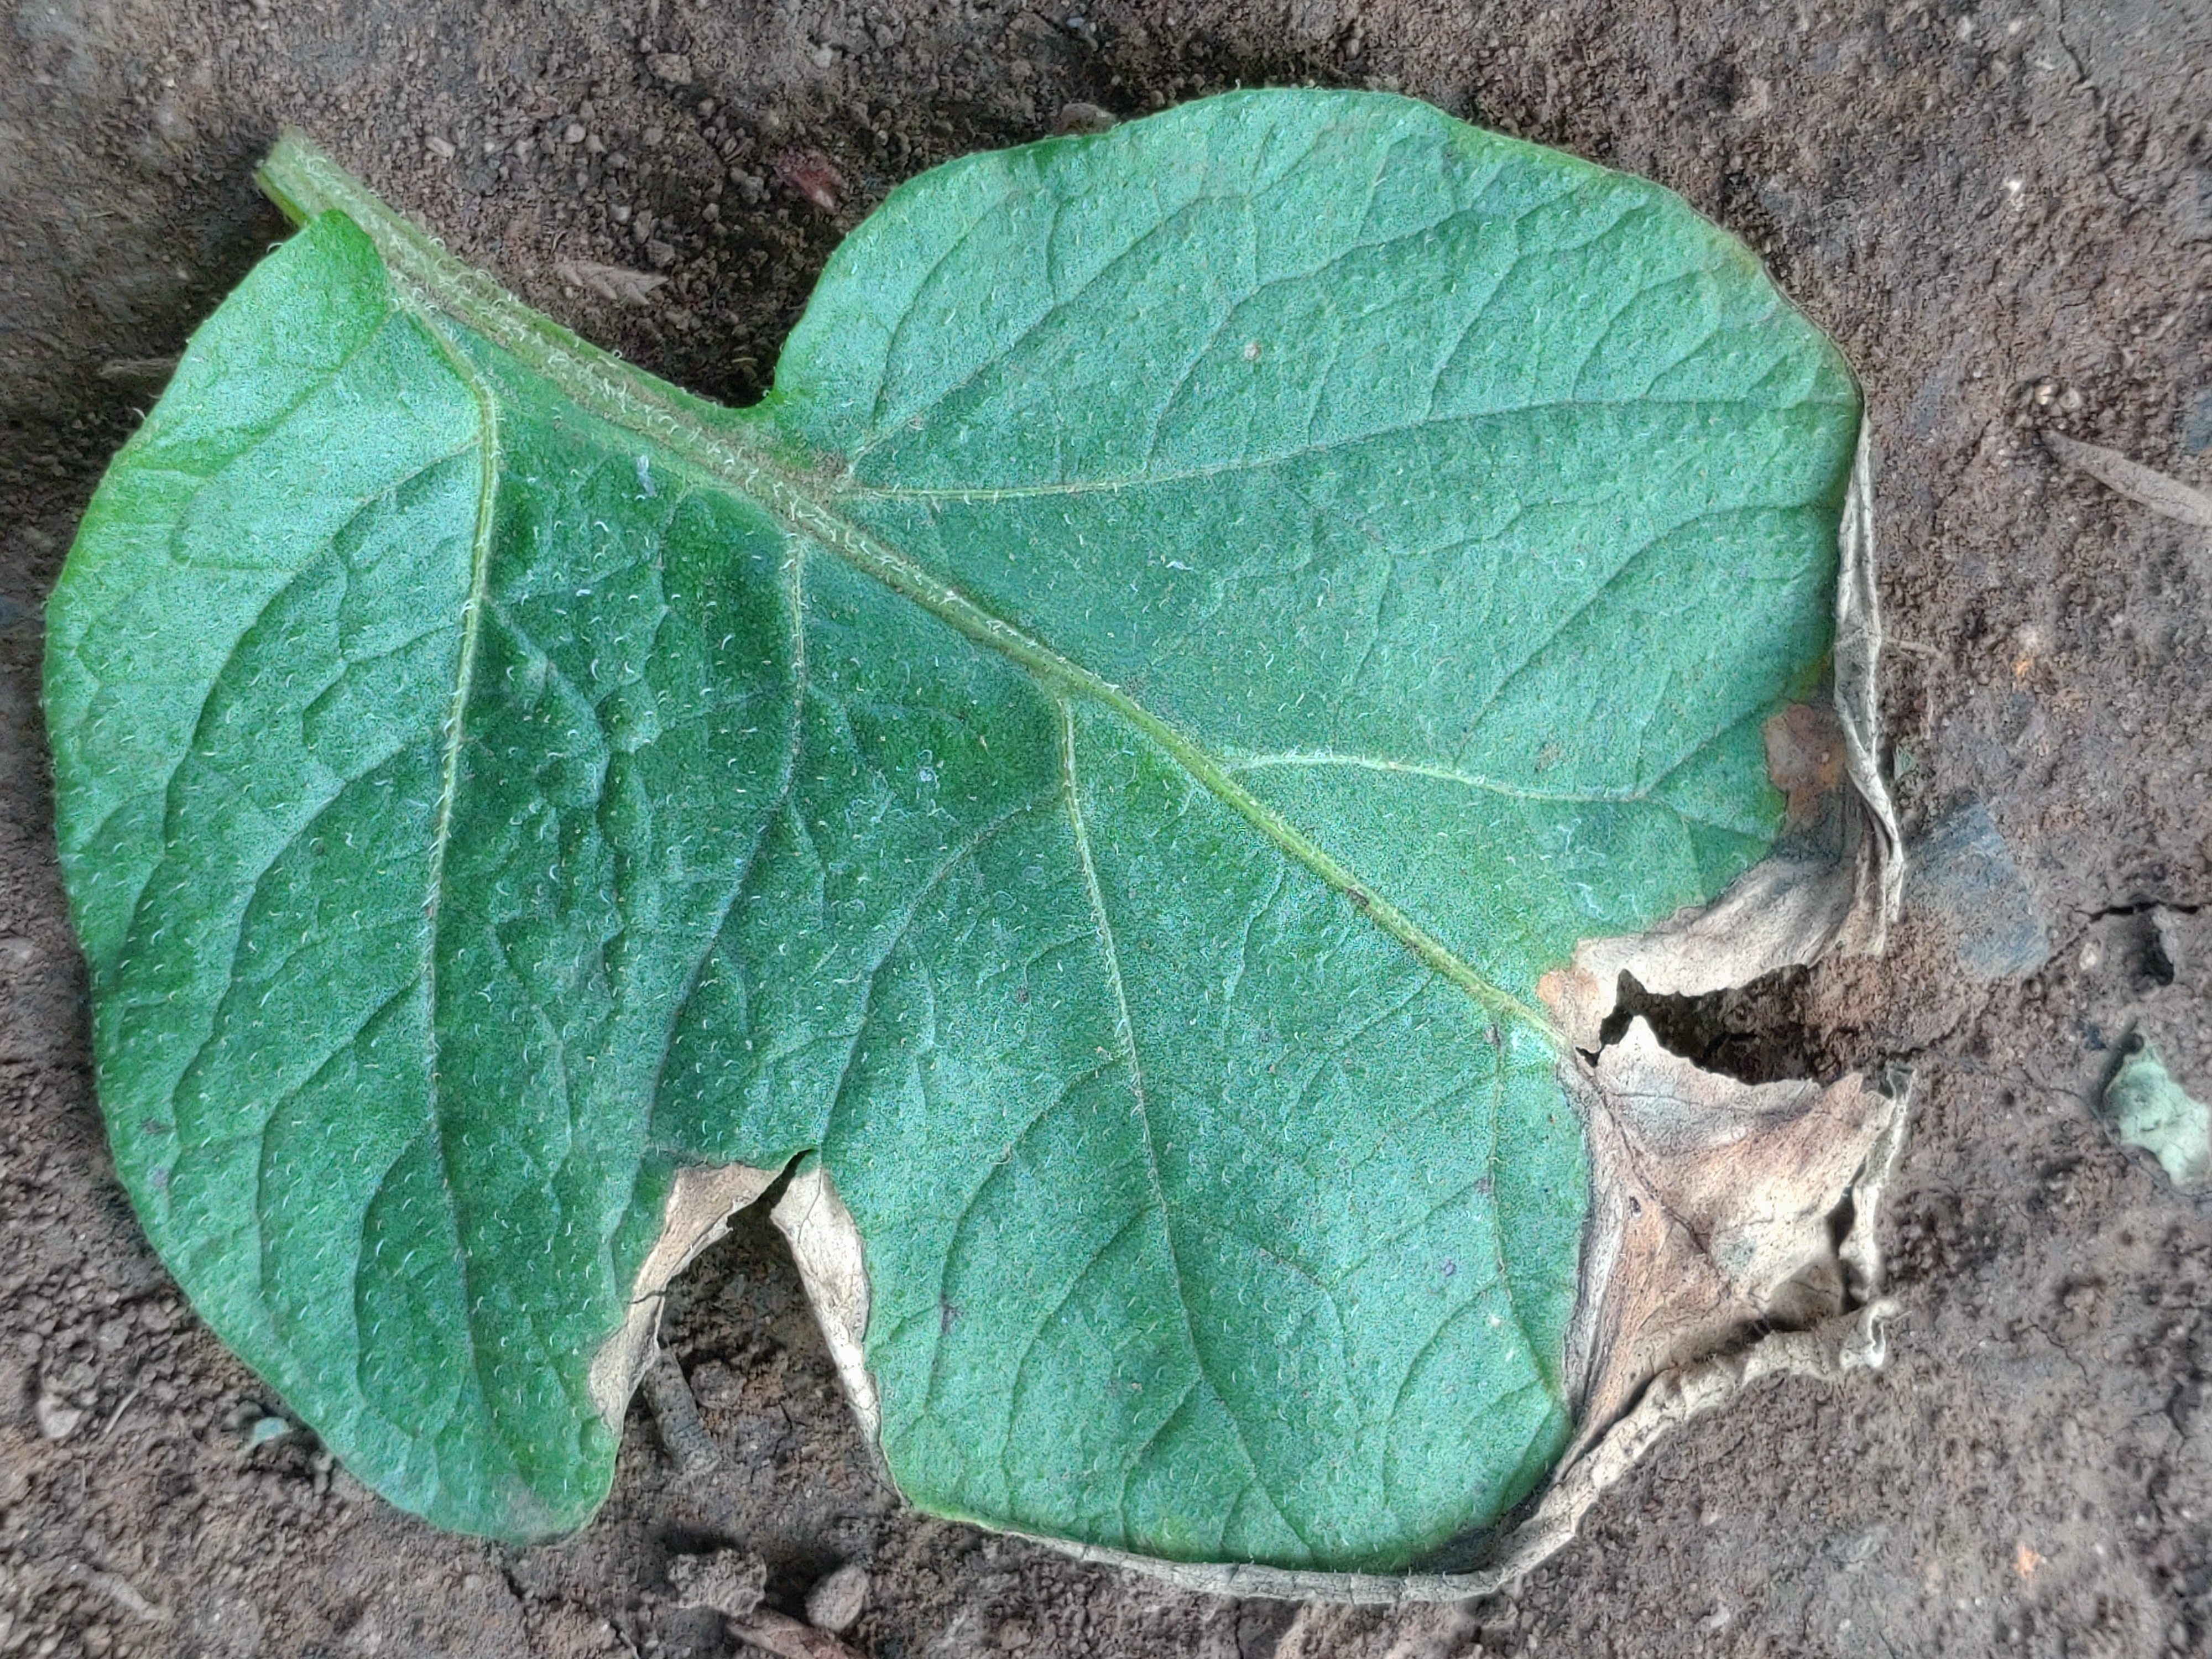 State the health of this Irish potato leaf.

early blight
